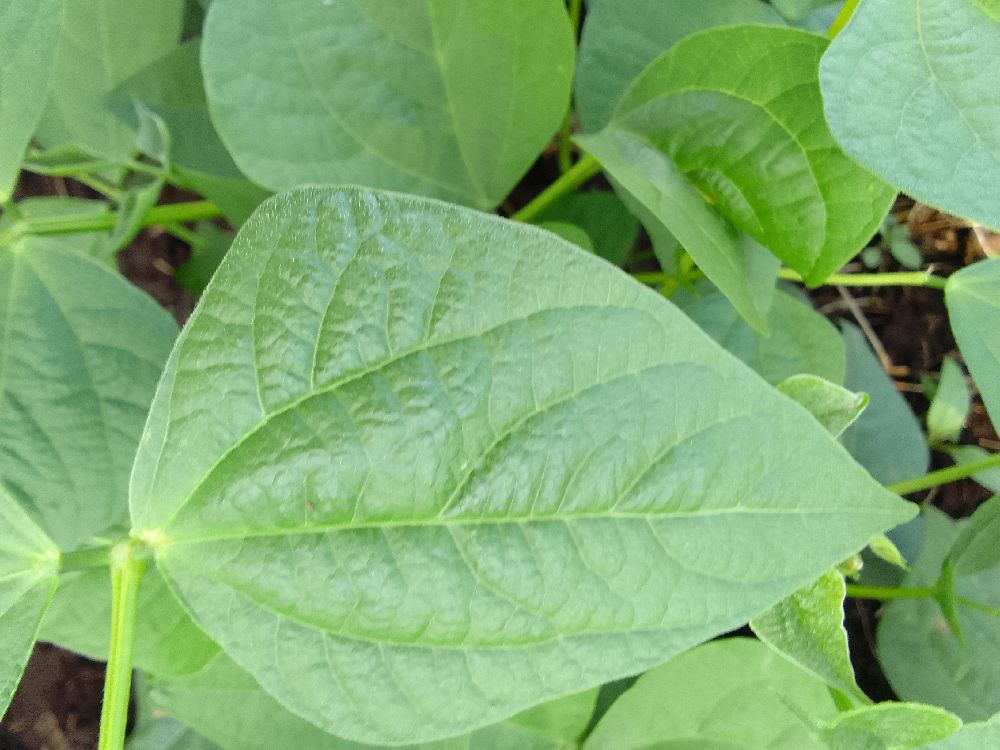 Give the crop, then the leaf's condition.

common bean, healthy
